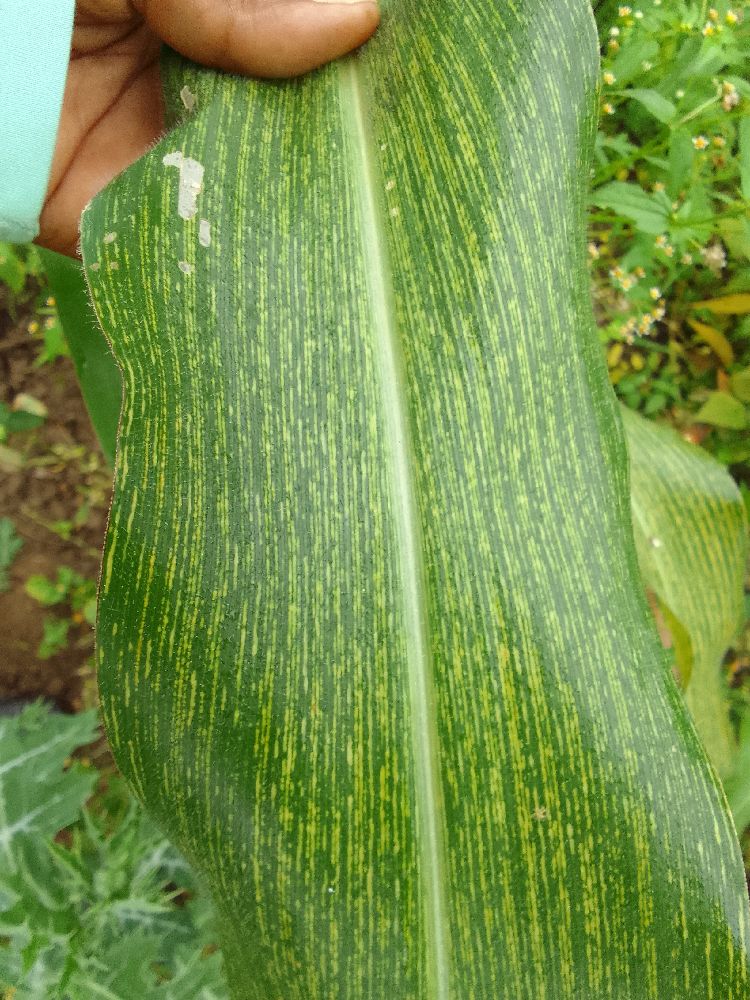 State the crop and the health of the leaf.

maize, maize streak virus
